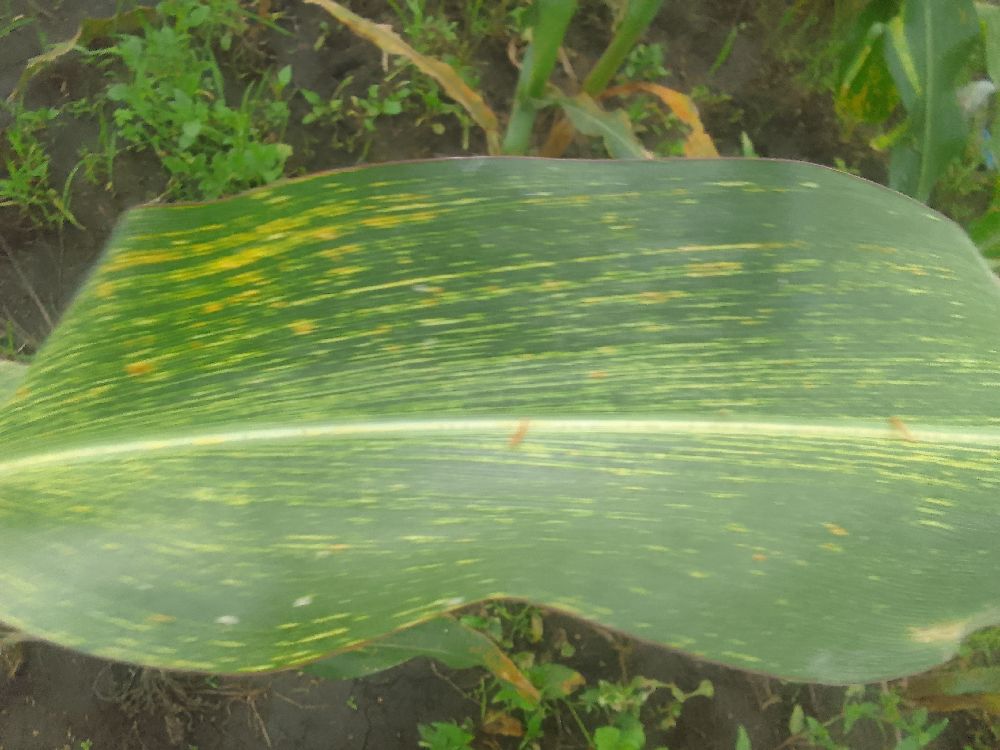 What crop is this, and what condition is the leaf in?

maize, maize streak virus
